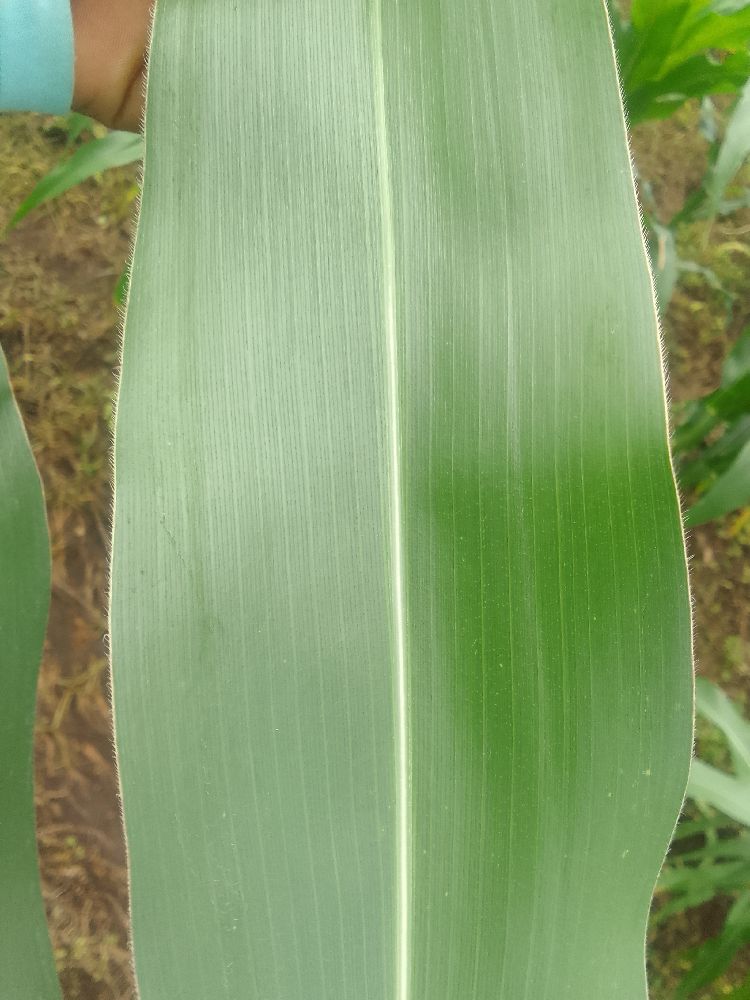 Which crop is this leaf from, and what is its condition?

maize, healthy
